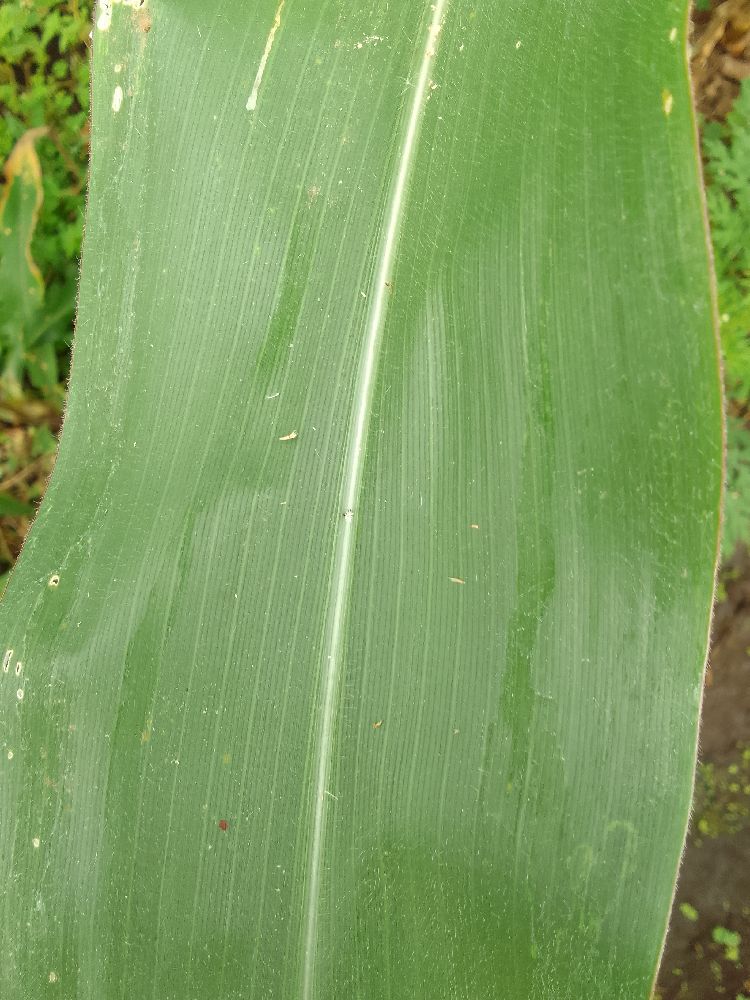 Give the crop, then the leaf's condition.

maize, healthy
